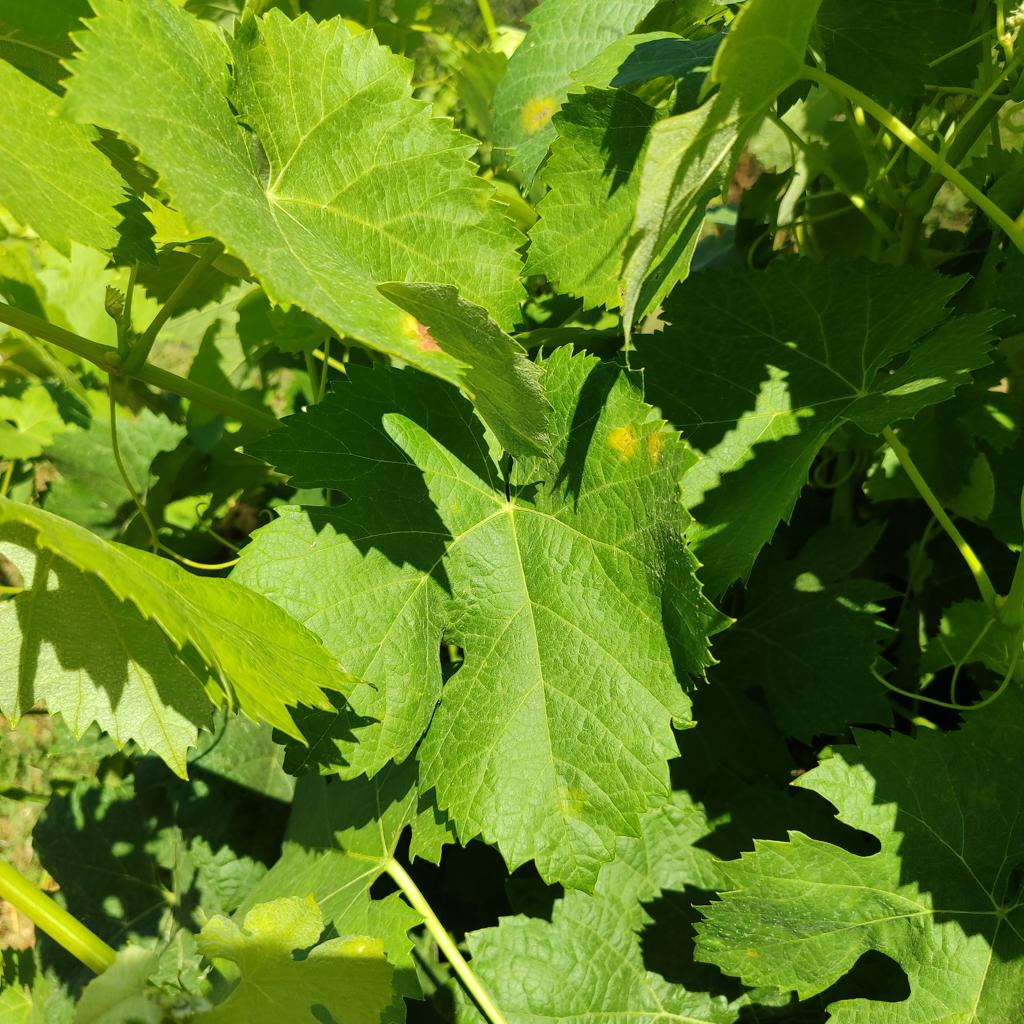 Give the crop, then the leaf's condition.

grapevine, downy mildew
